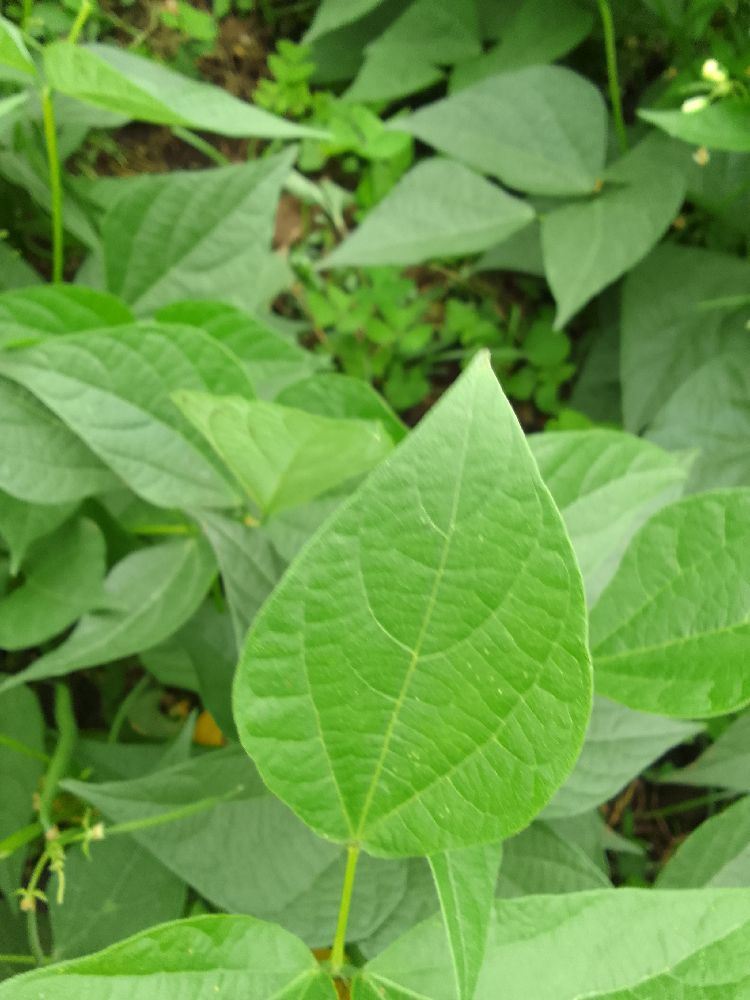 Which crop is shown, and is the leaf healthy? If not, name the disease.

common bean, healthy
